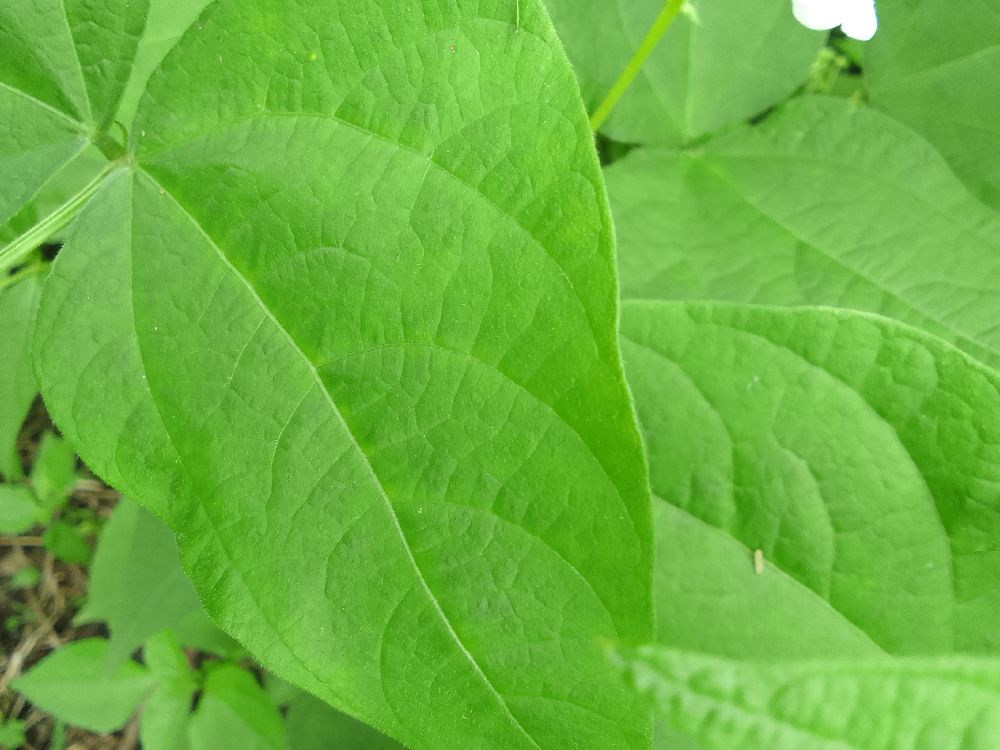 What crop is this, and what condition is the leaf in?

common bean, healthy
